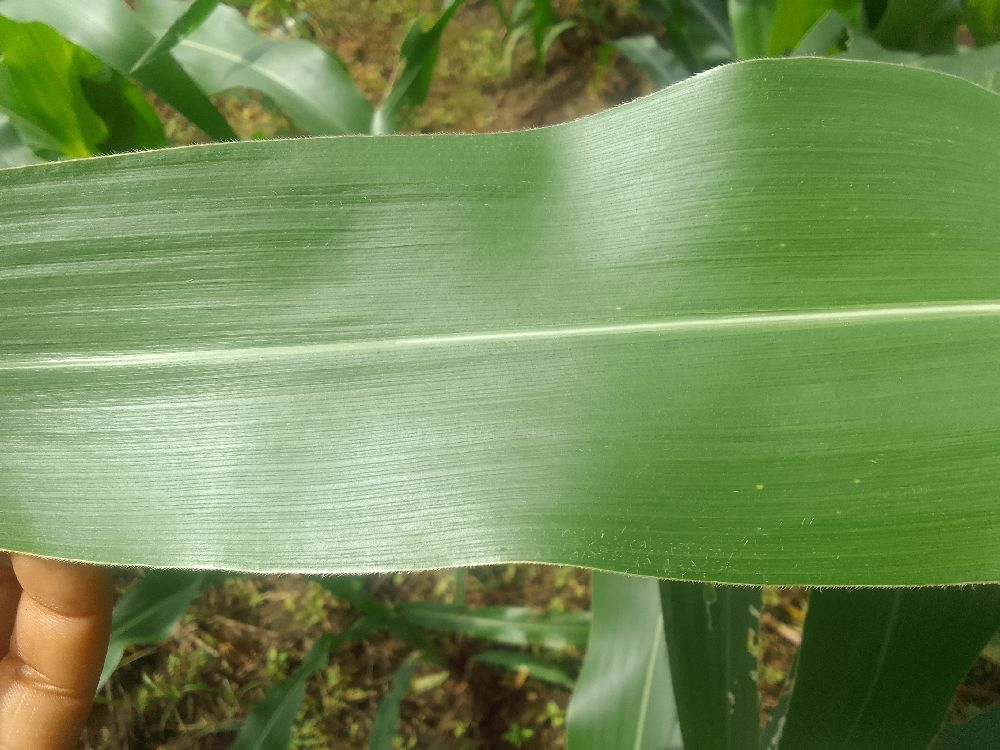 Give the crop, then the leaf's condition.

maize, healthy
